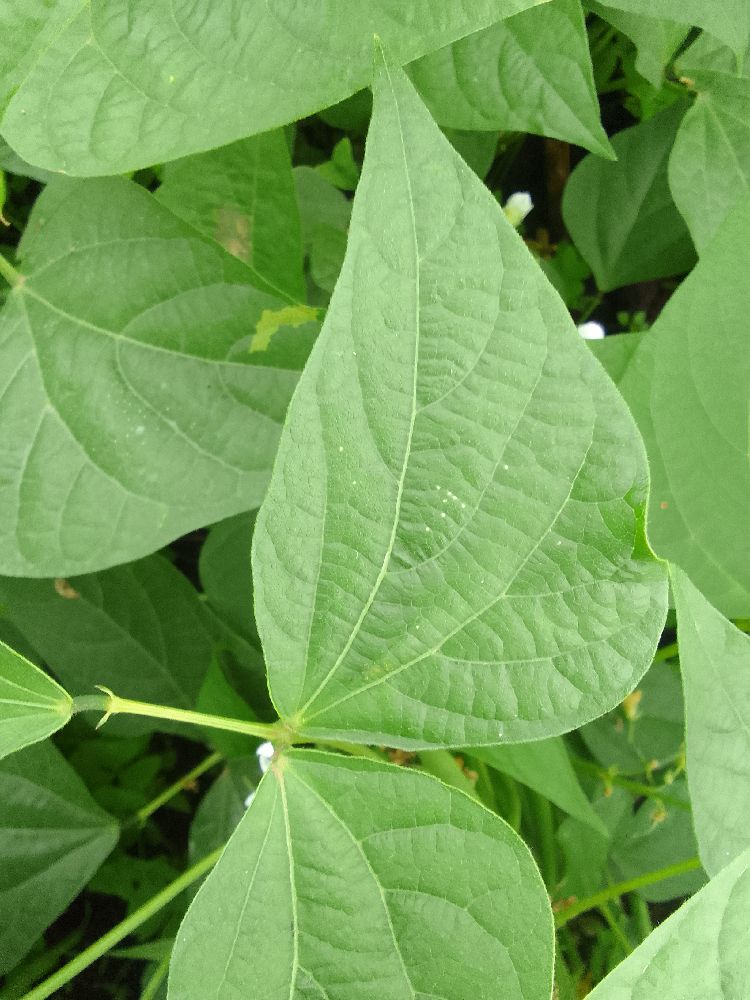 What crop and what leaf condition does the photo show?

common bean, healthy
